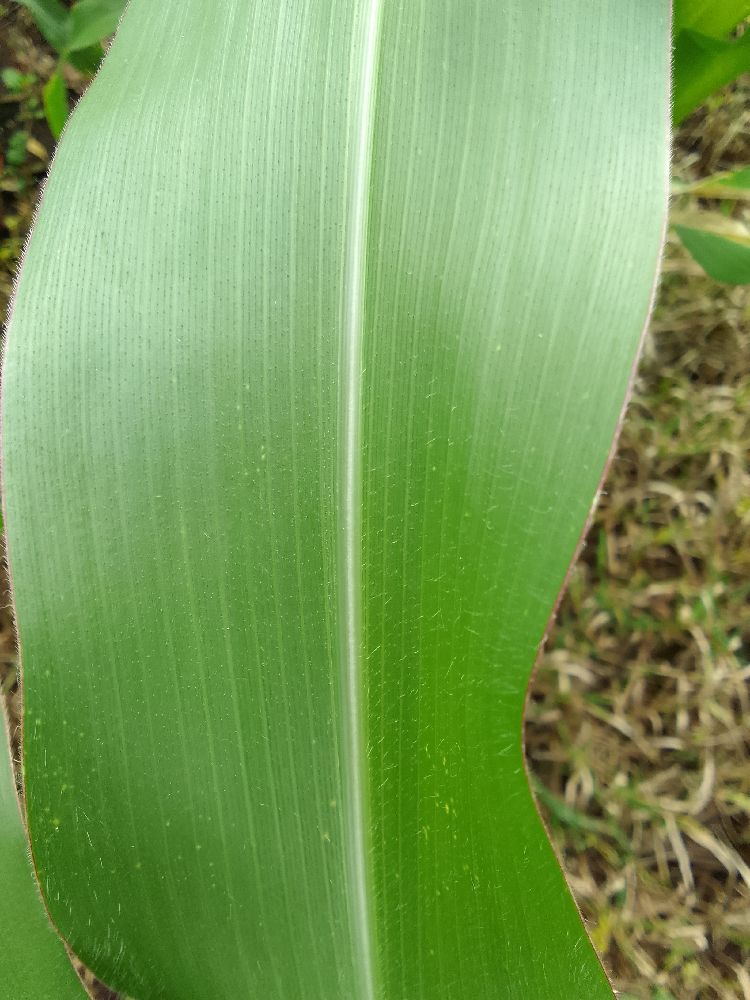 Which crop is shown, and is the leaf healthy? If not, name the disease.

maize, healthy
